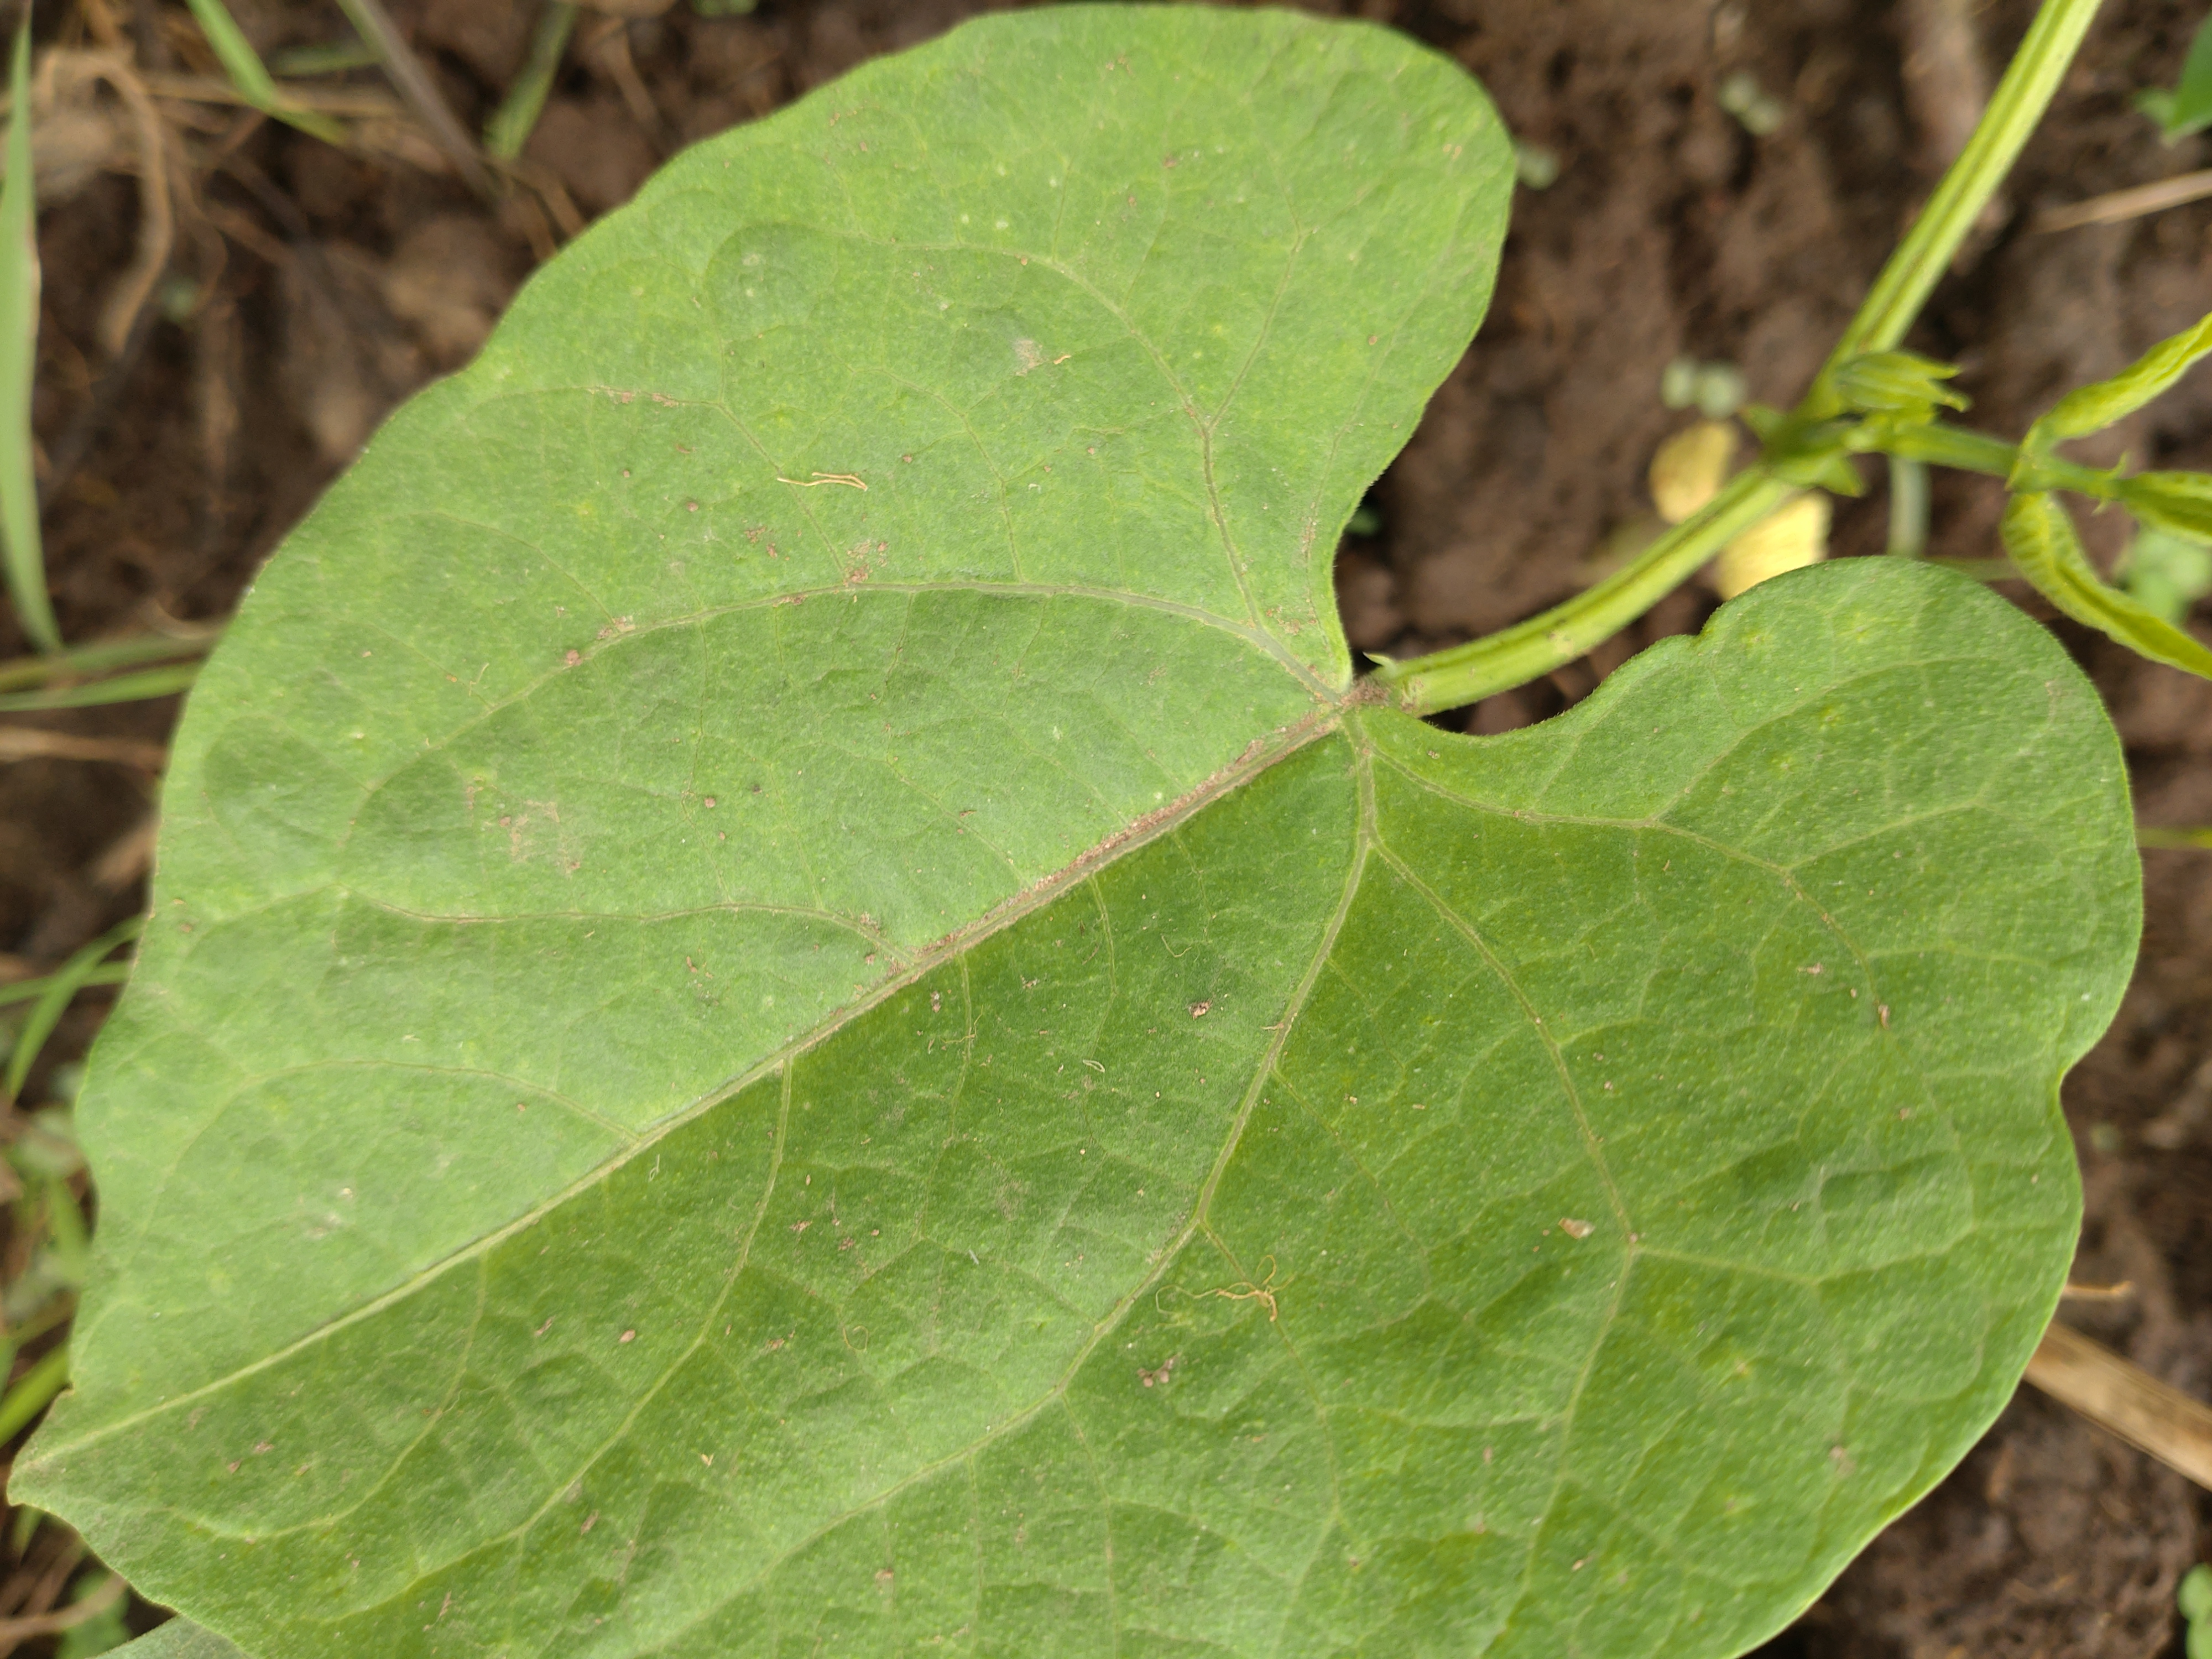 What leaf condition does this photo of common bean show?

healthy
